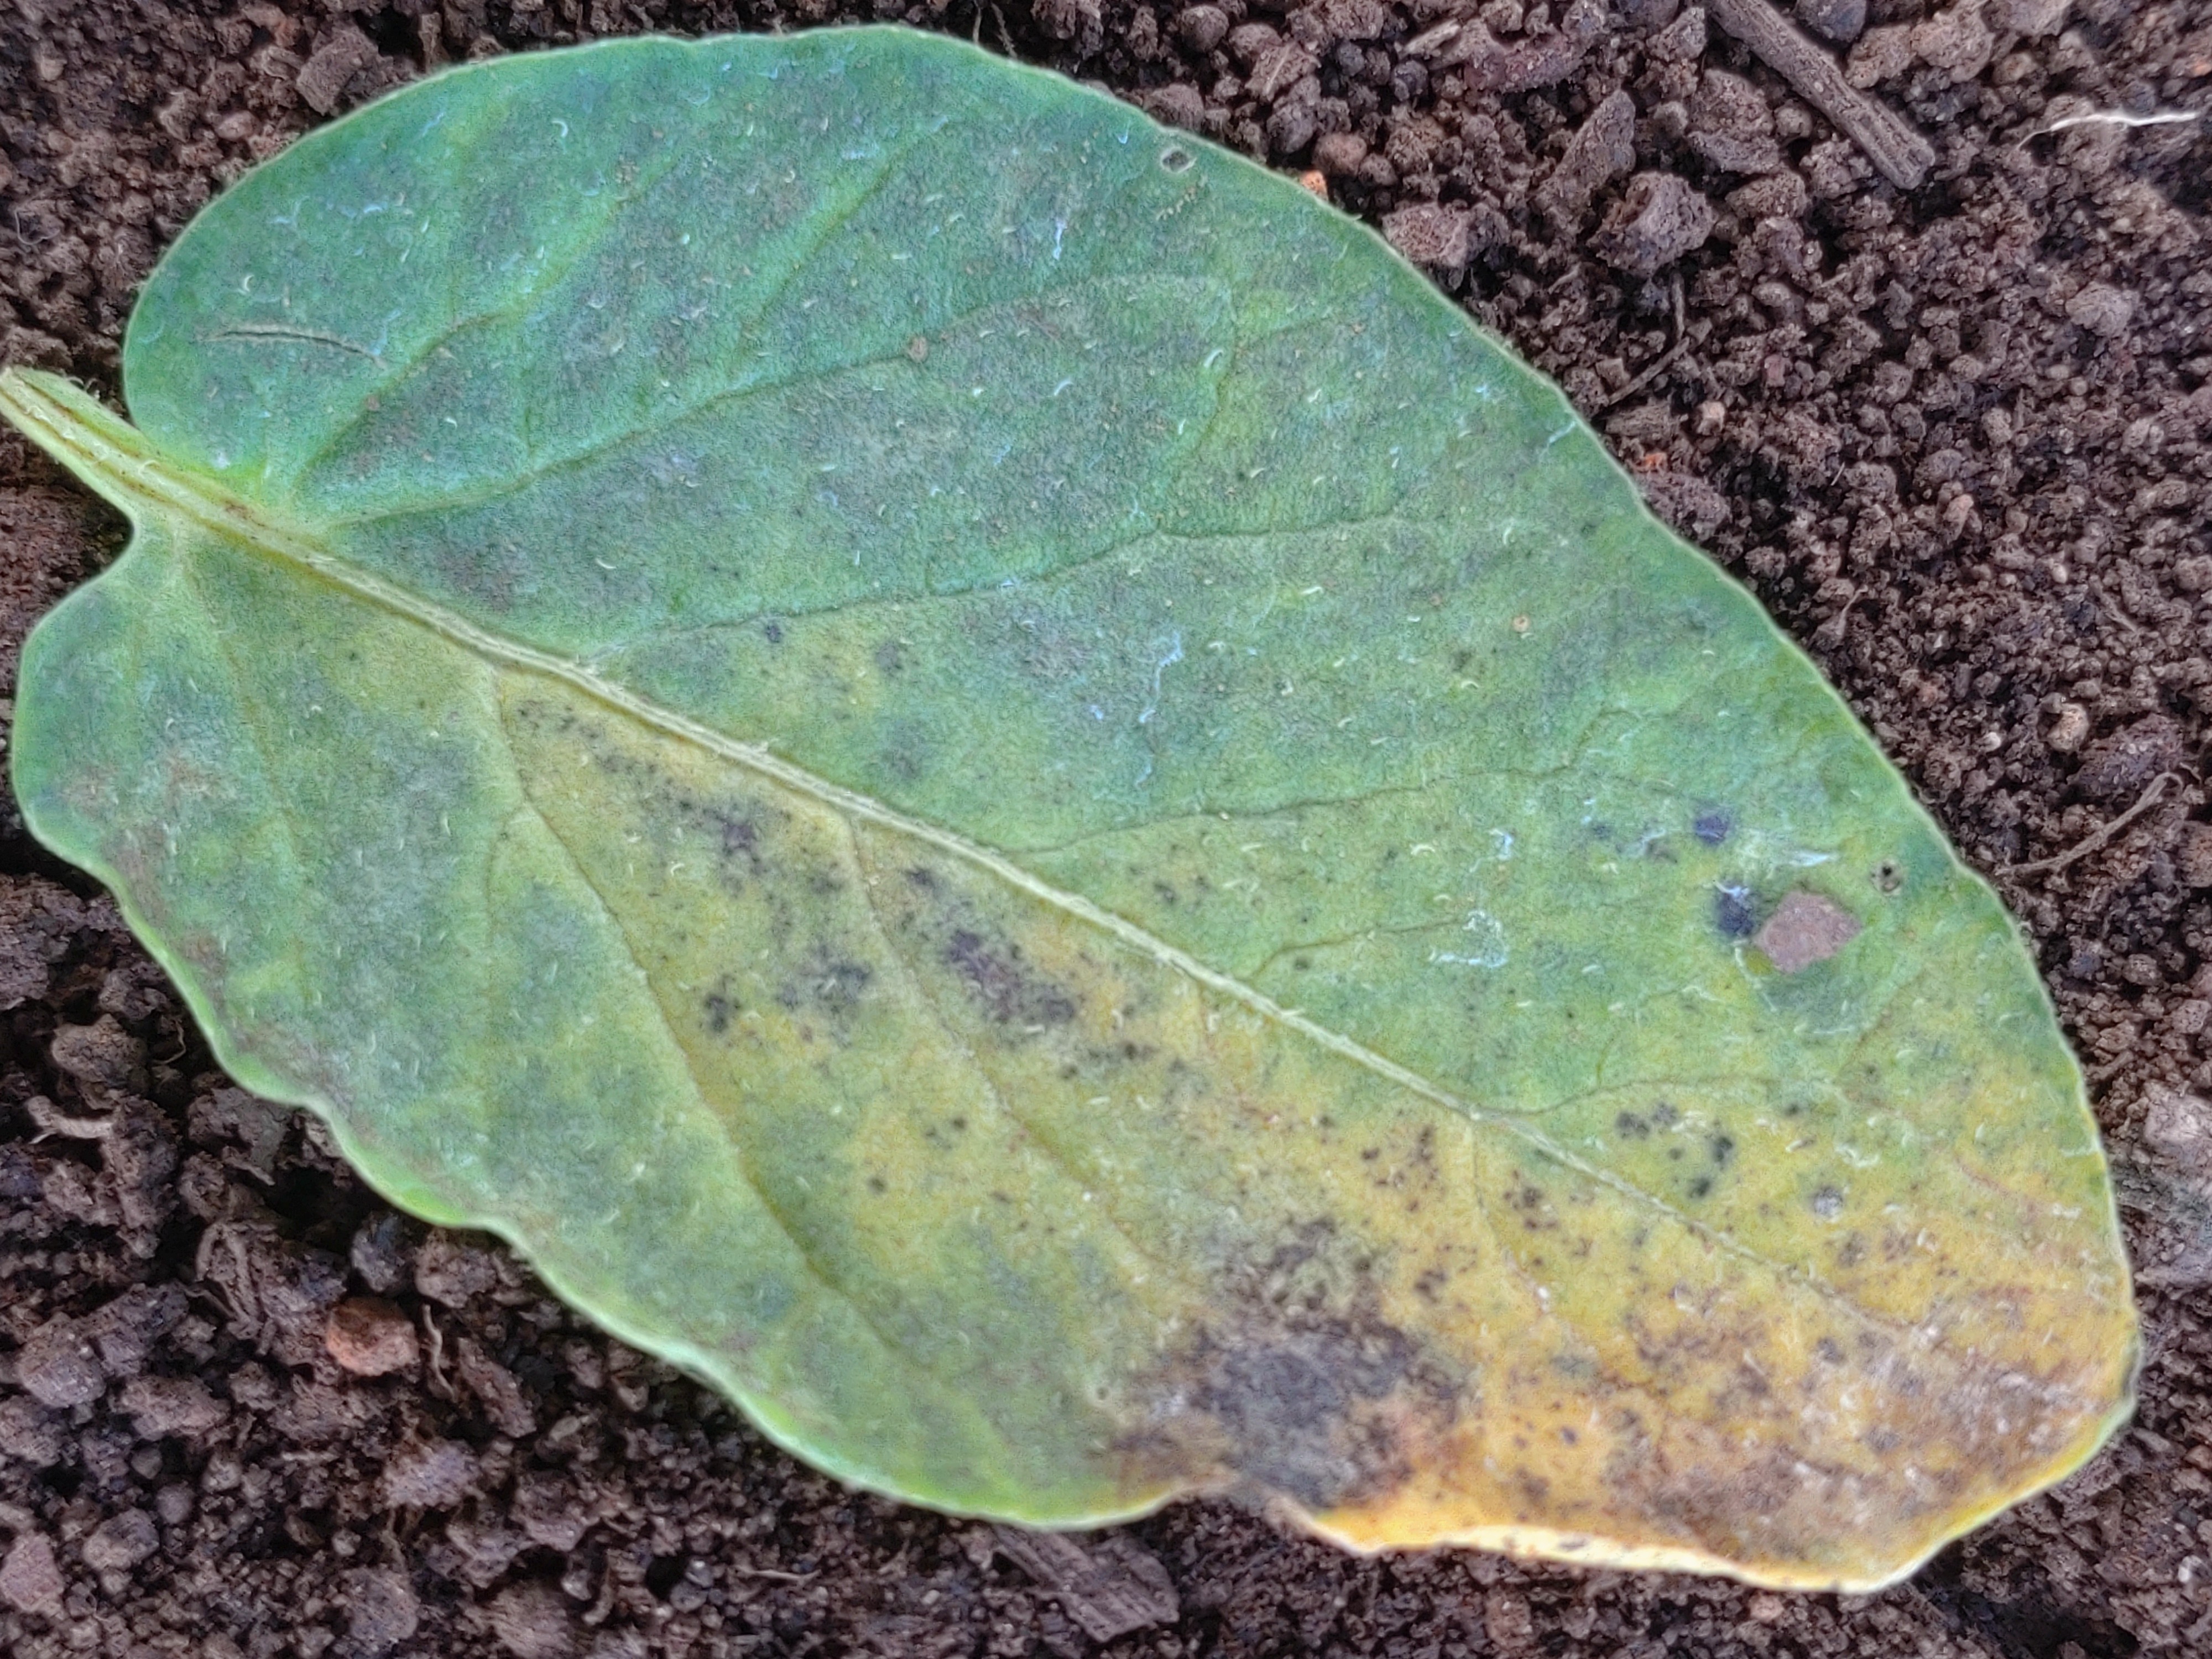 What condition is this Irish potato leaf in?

late blight
